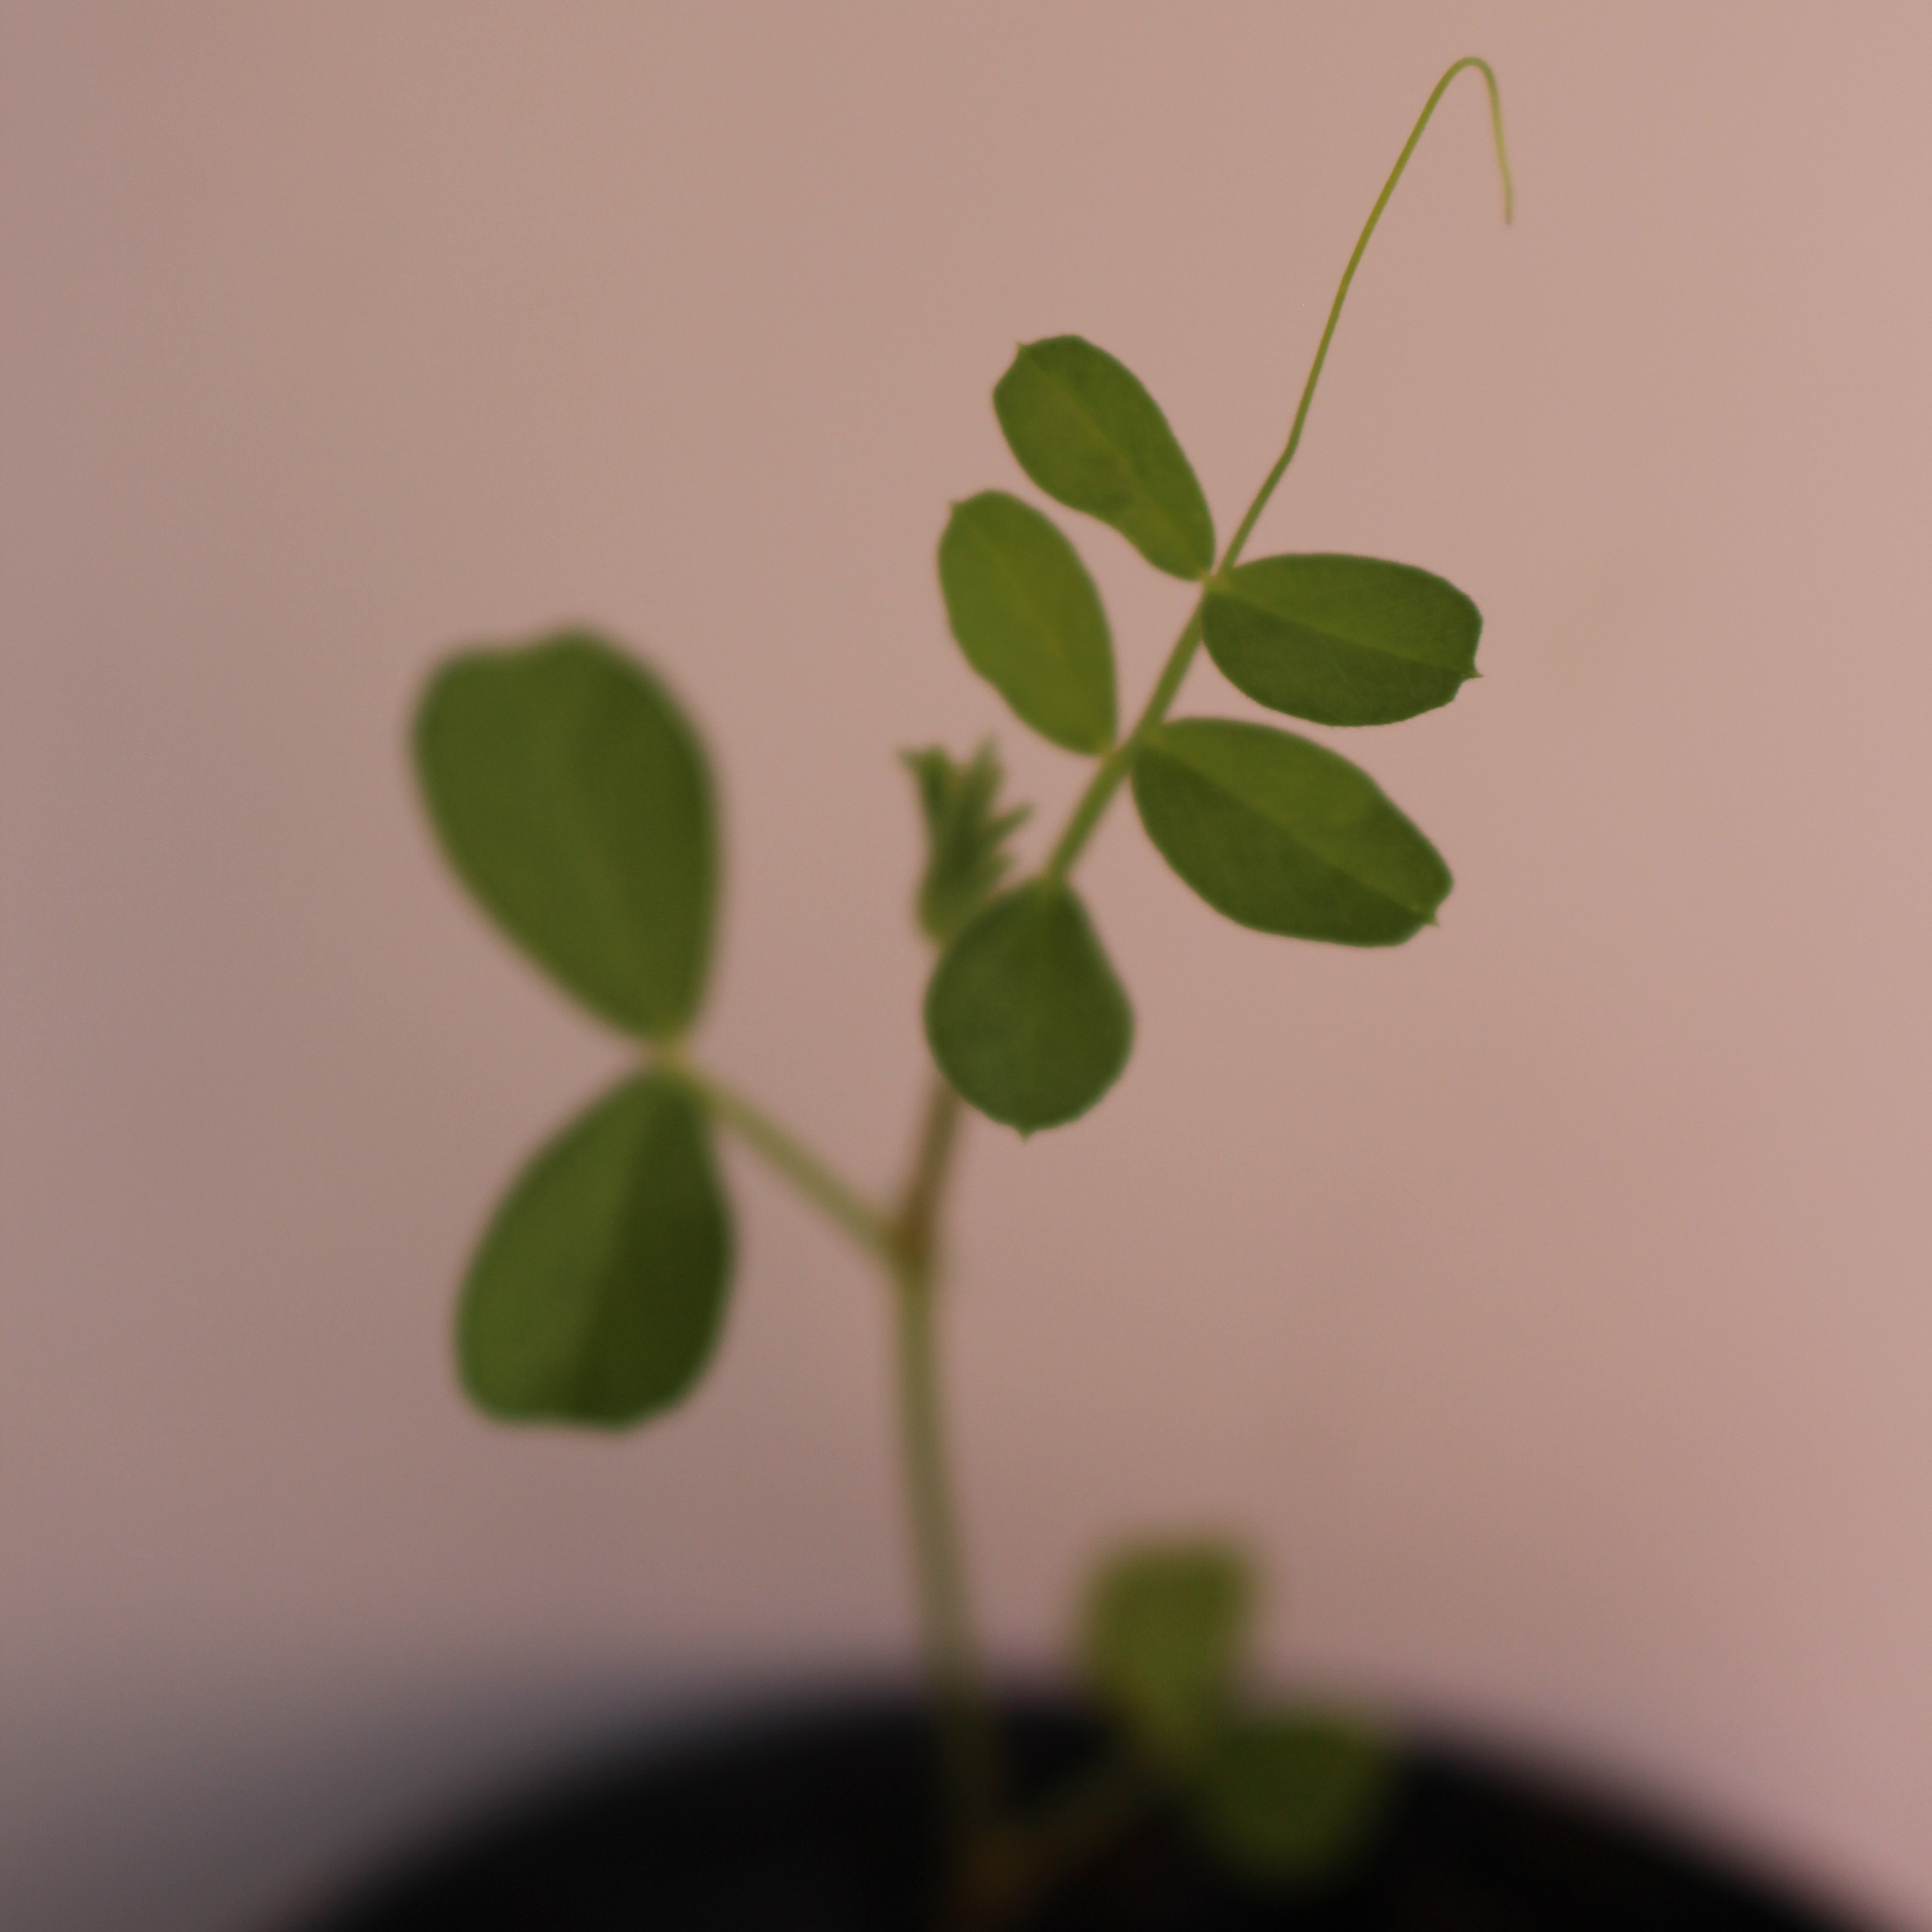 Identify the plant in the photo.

Vicia sativa
